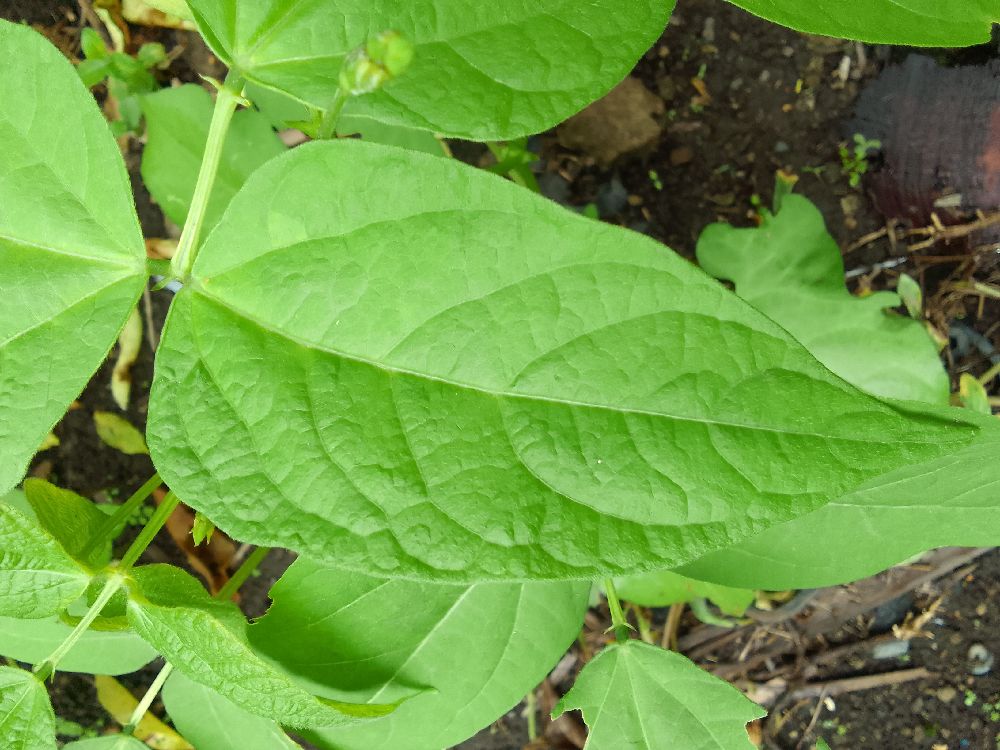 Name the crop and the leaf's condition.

common bean, healthy
